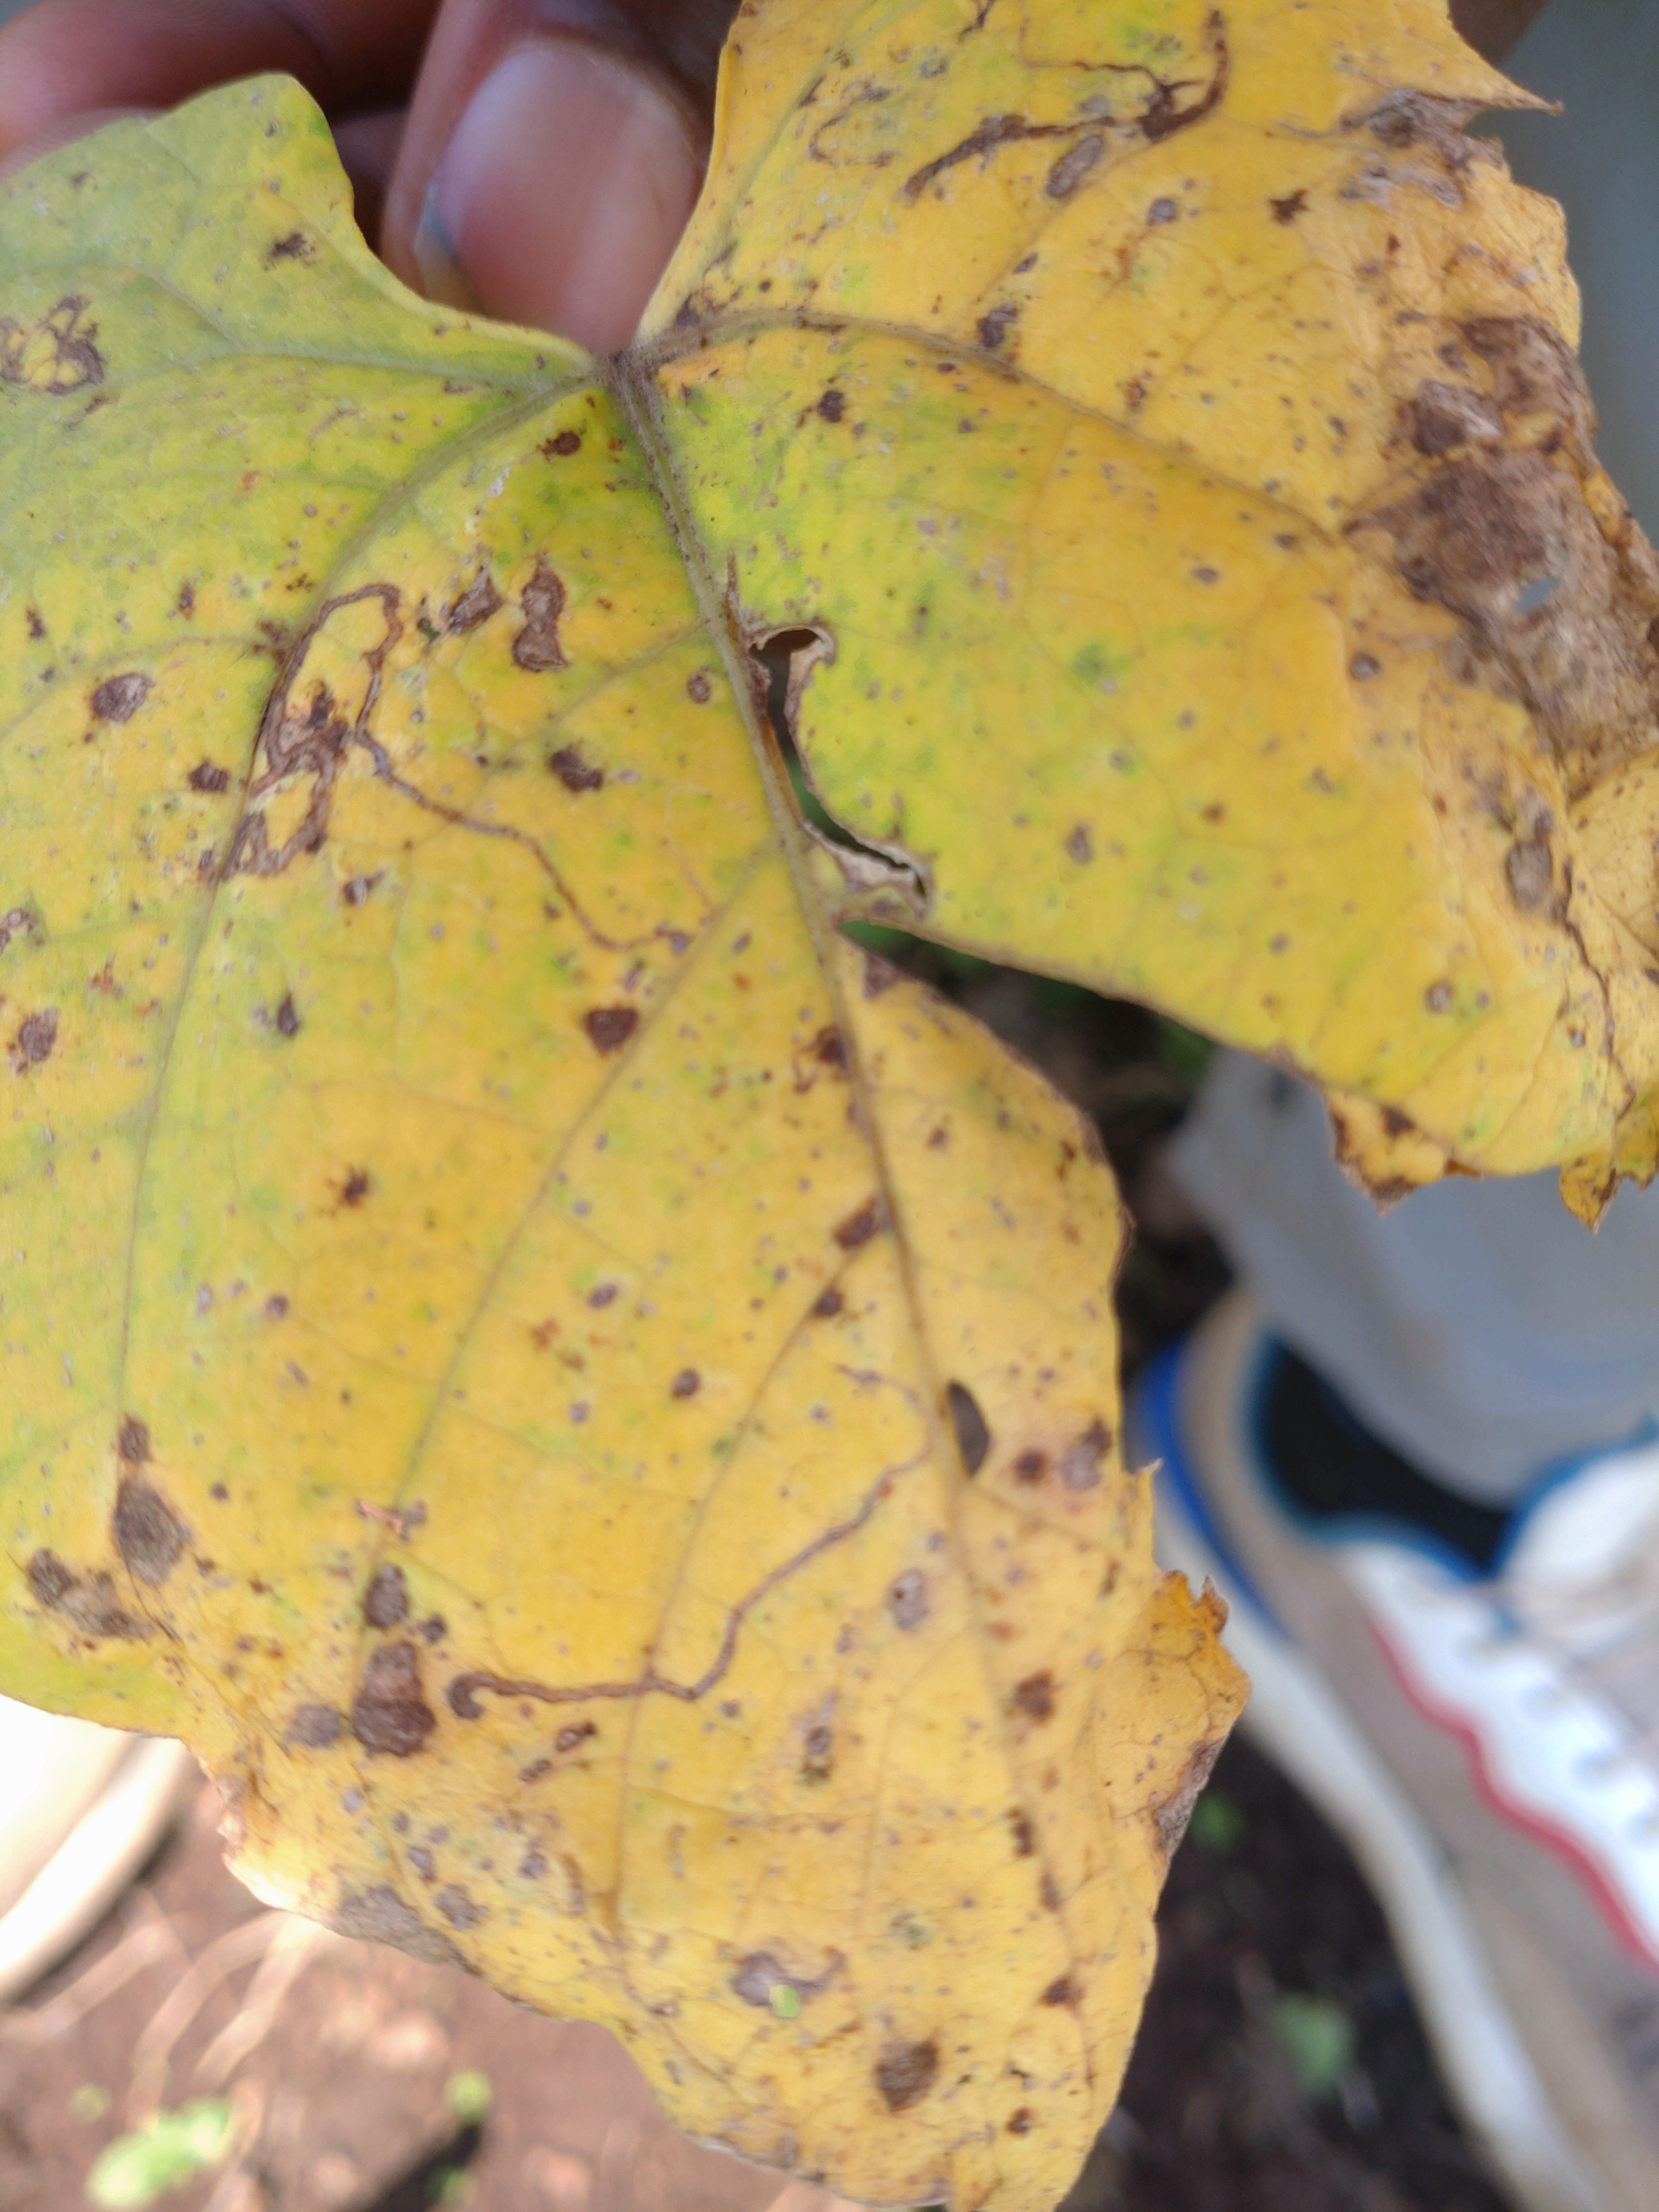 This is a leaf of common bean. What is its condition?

anthracnose
